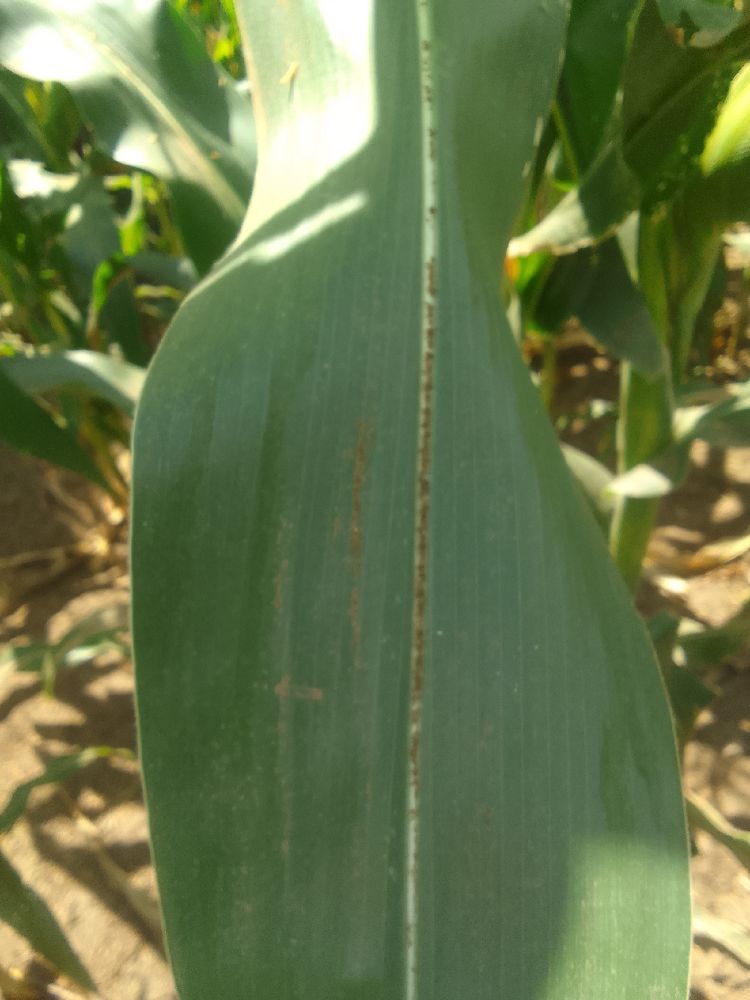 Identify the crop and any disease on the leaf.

maize, healthy
